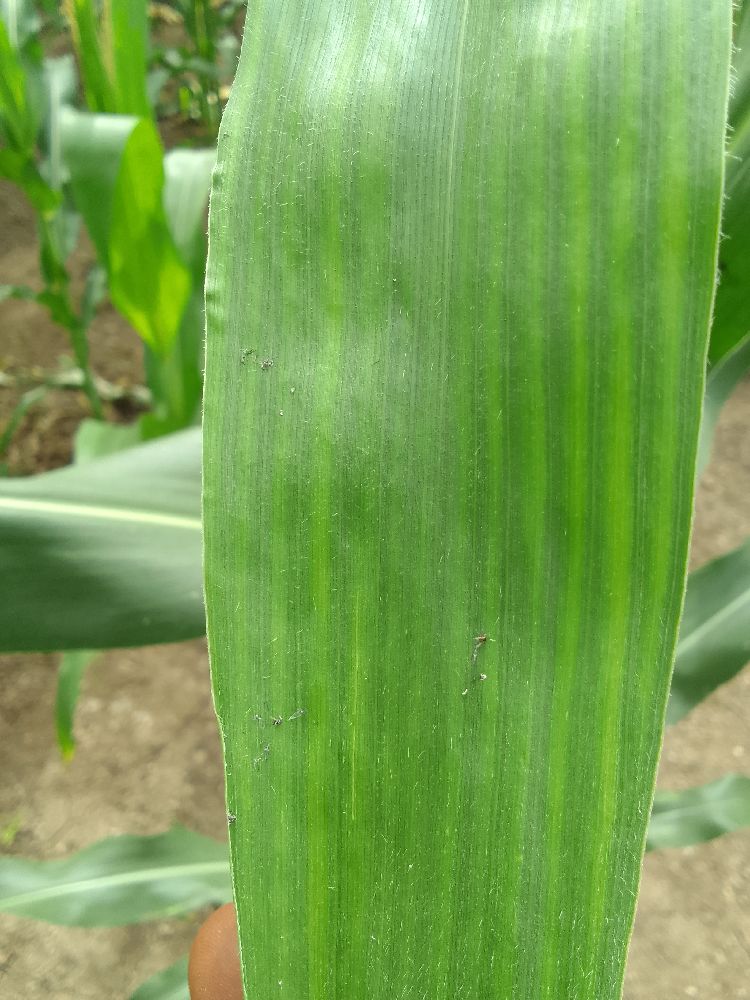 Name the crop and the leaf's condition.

maize, healthy
